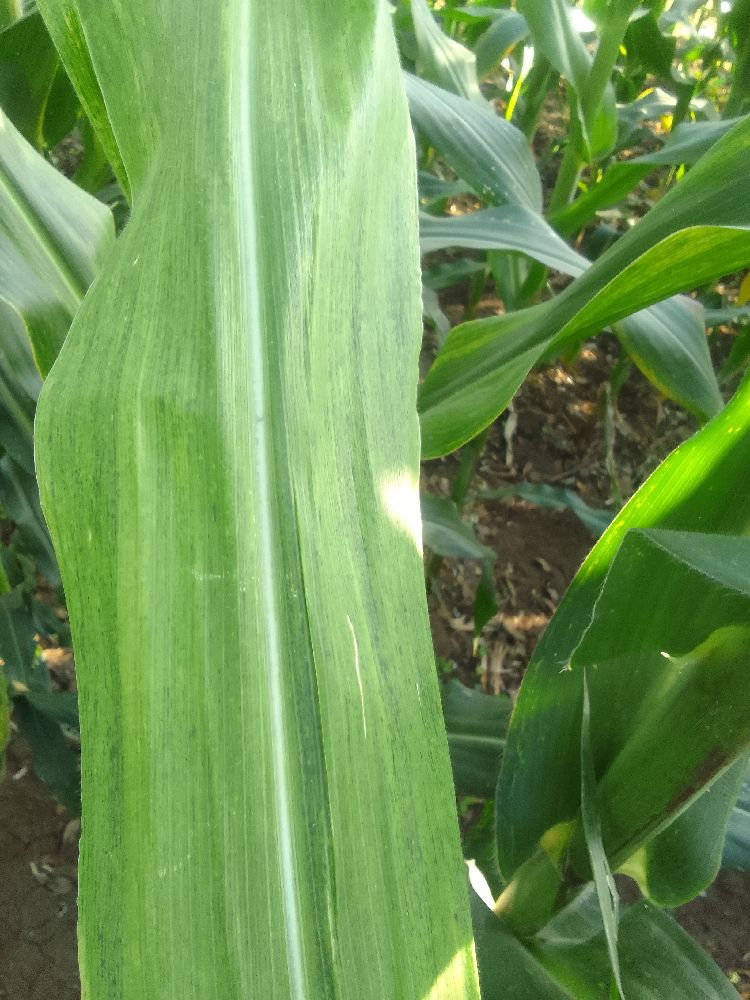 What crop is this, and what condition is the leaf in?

maize, maize lethal necrosis
